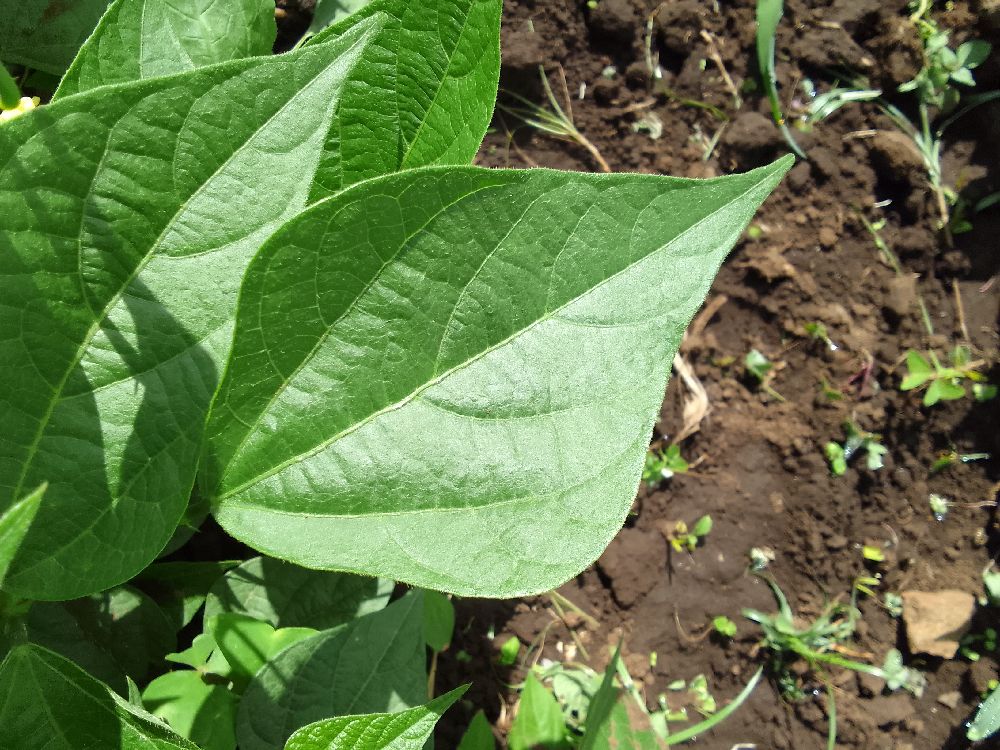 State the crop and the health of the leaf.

common bean, healthy
